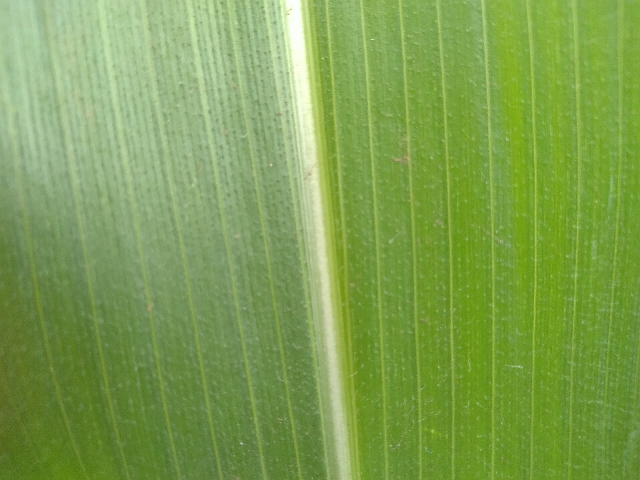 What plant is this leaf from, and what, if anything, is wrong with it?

maize, healthy
